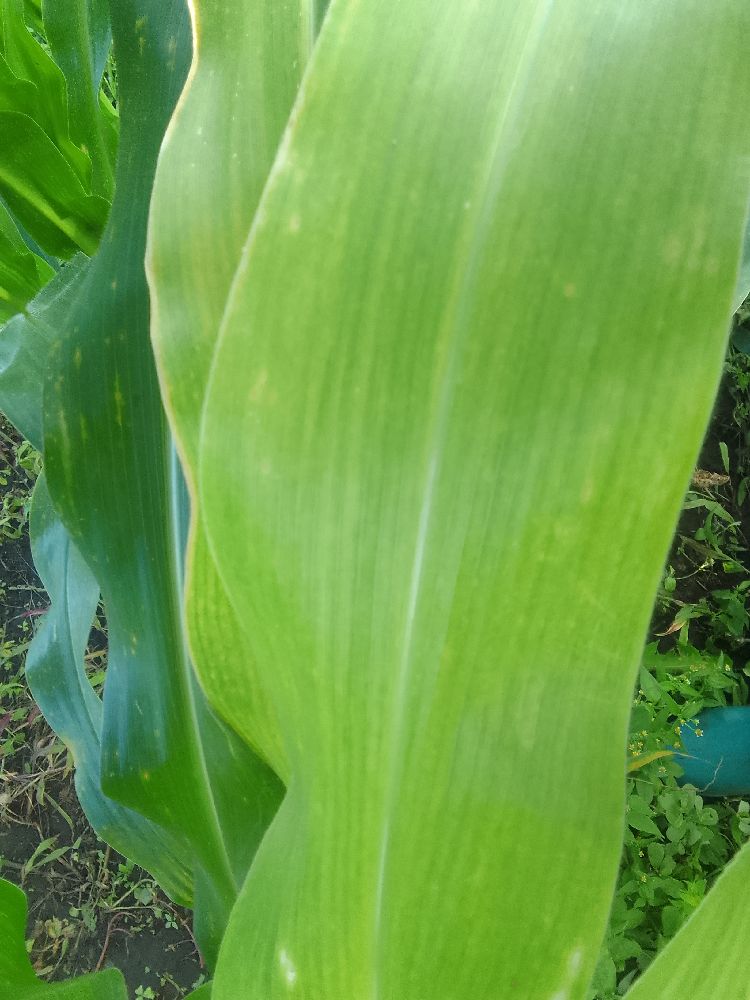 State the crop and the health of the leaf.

maize, maize lethal necrosis
